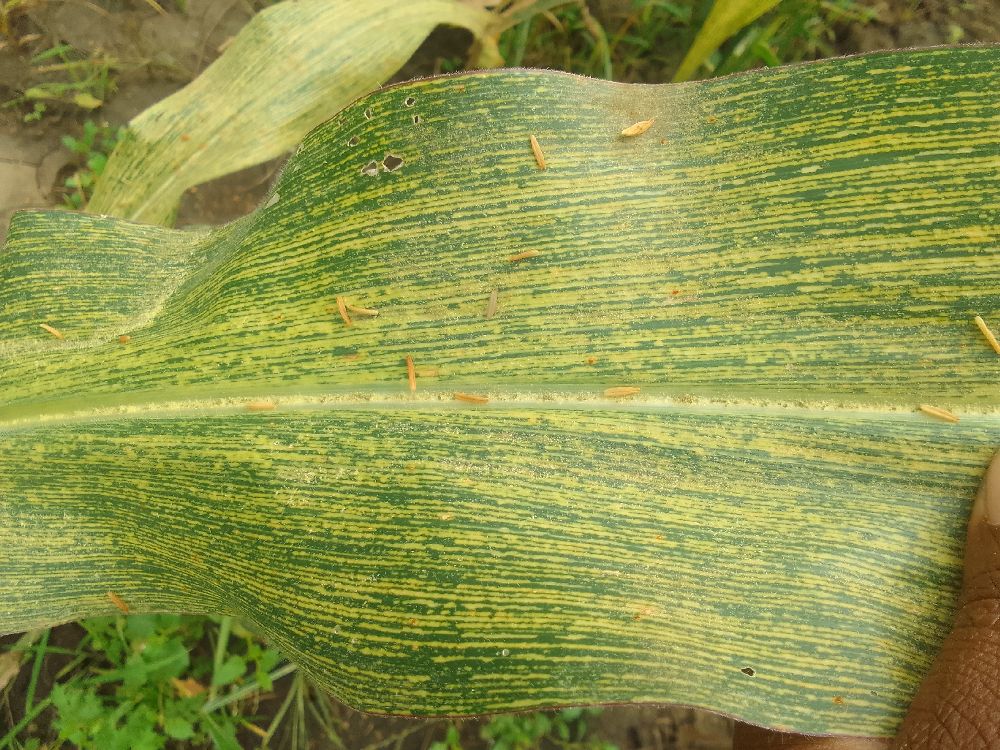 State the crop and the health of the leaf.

maize, maize streak virus
